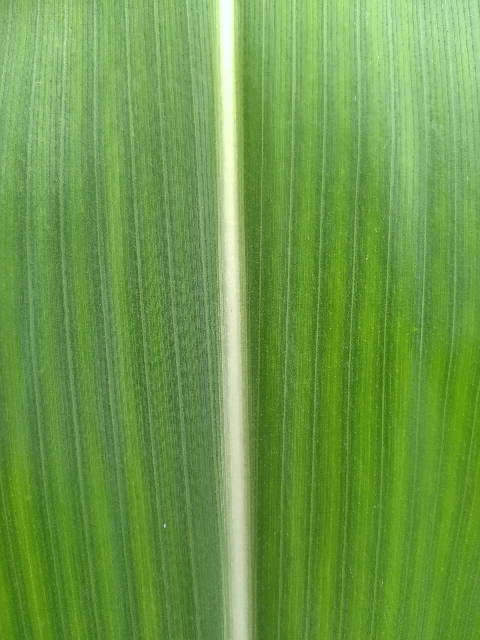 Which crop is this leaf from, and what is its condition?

maize, healthy
